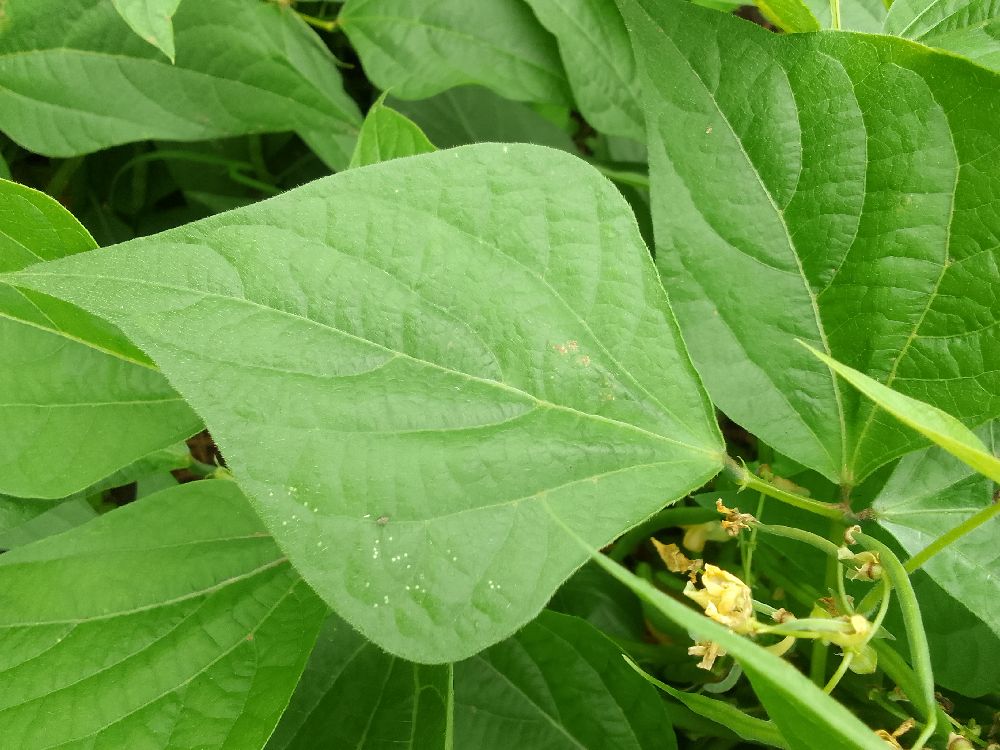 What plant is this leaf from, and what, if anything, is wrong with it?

common bean, healthy
